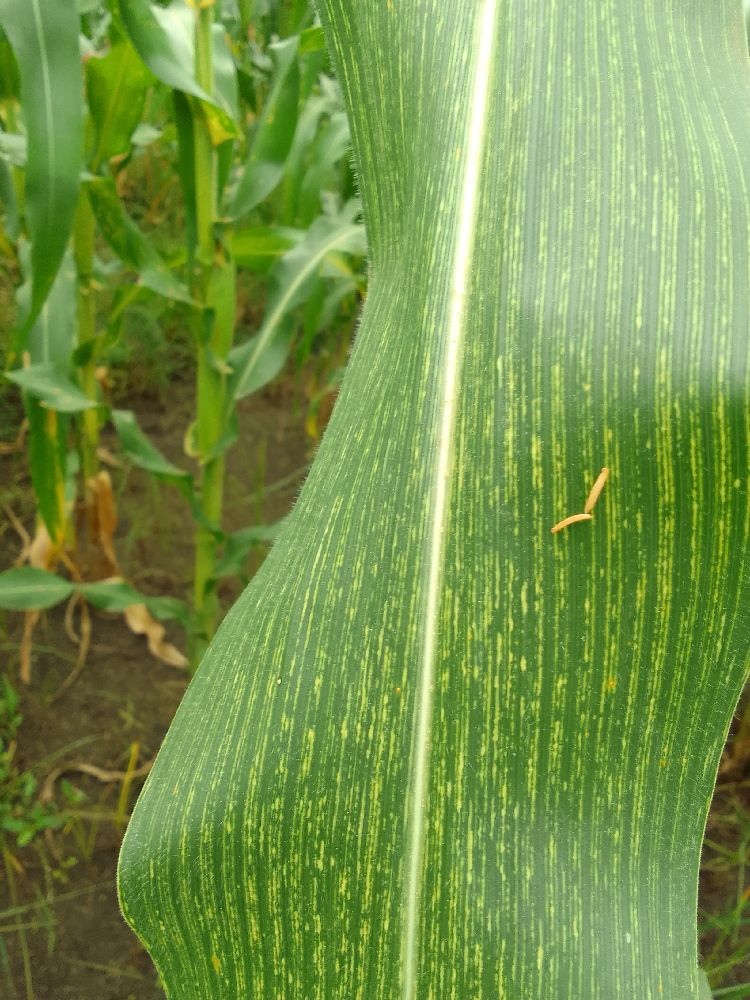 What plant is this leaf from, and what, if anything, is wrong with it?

maize, maize streak virus
